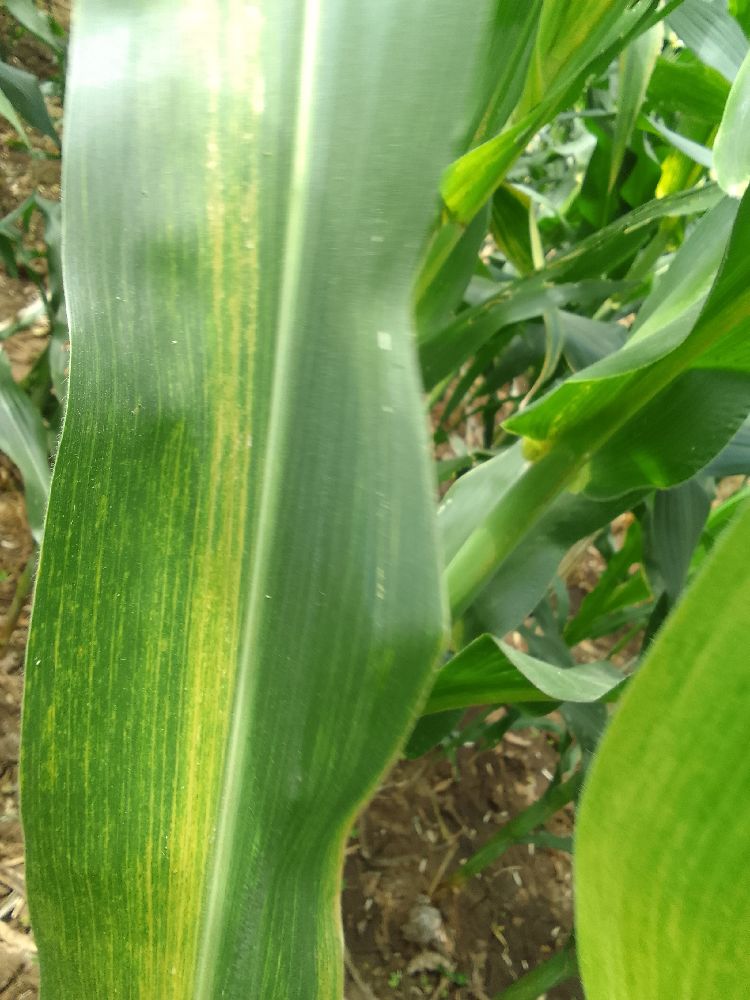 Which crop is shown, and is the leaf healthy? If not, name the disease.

maize, maize lethal necrosis
